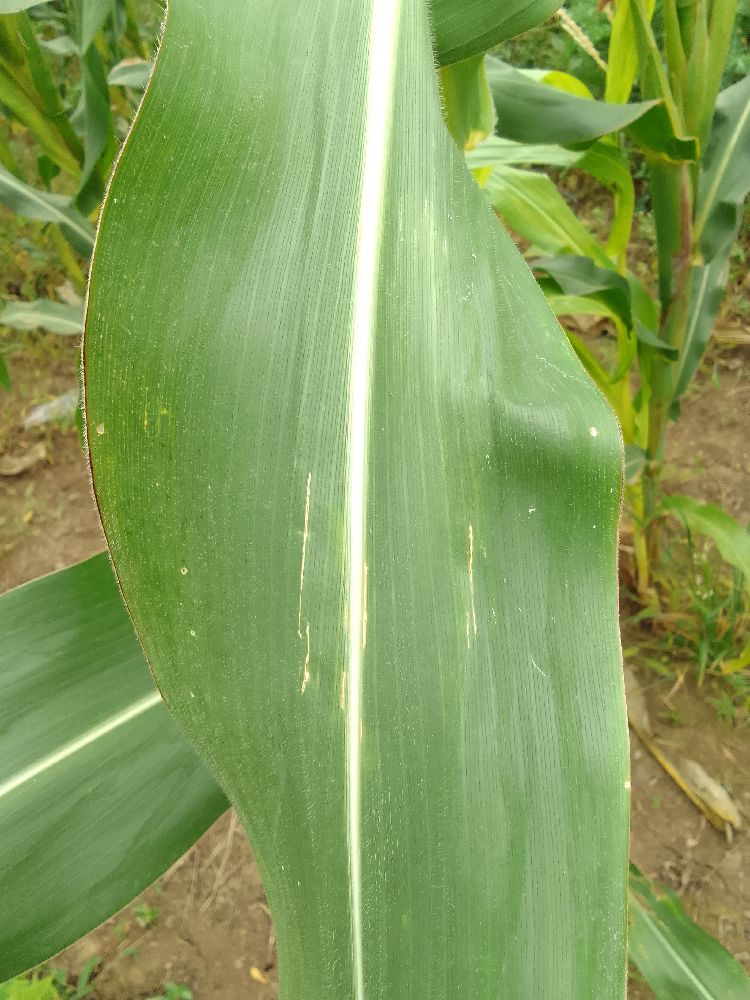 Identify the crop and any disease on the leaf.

maize, healthy
